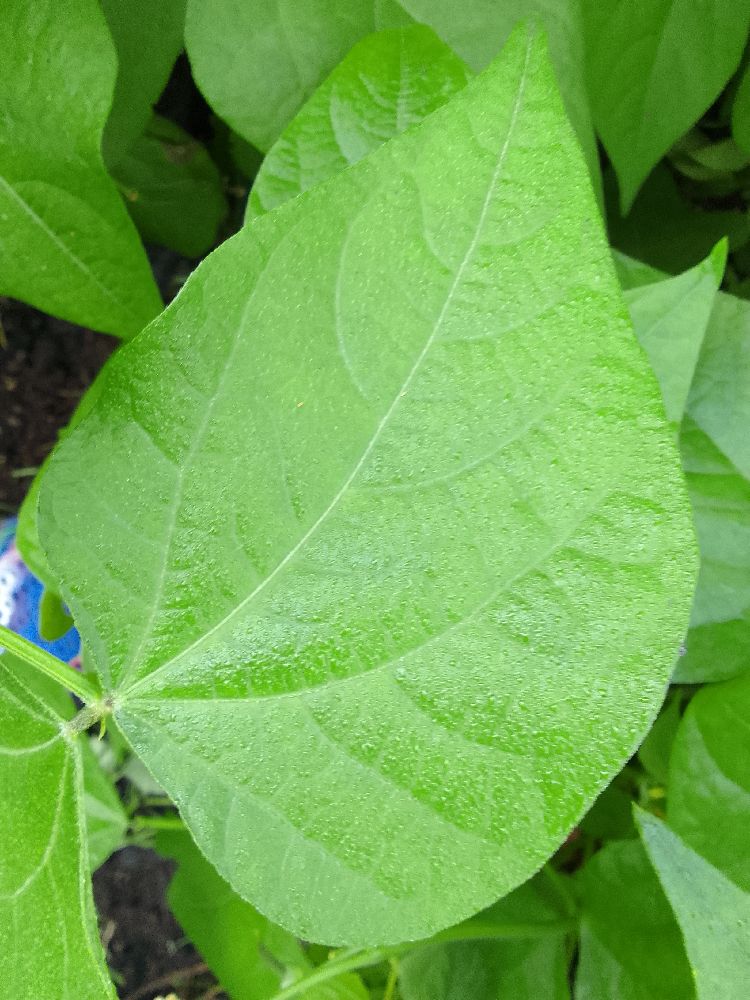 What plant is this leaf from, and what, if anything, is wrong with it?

common bean, healthy
